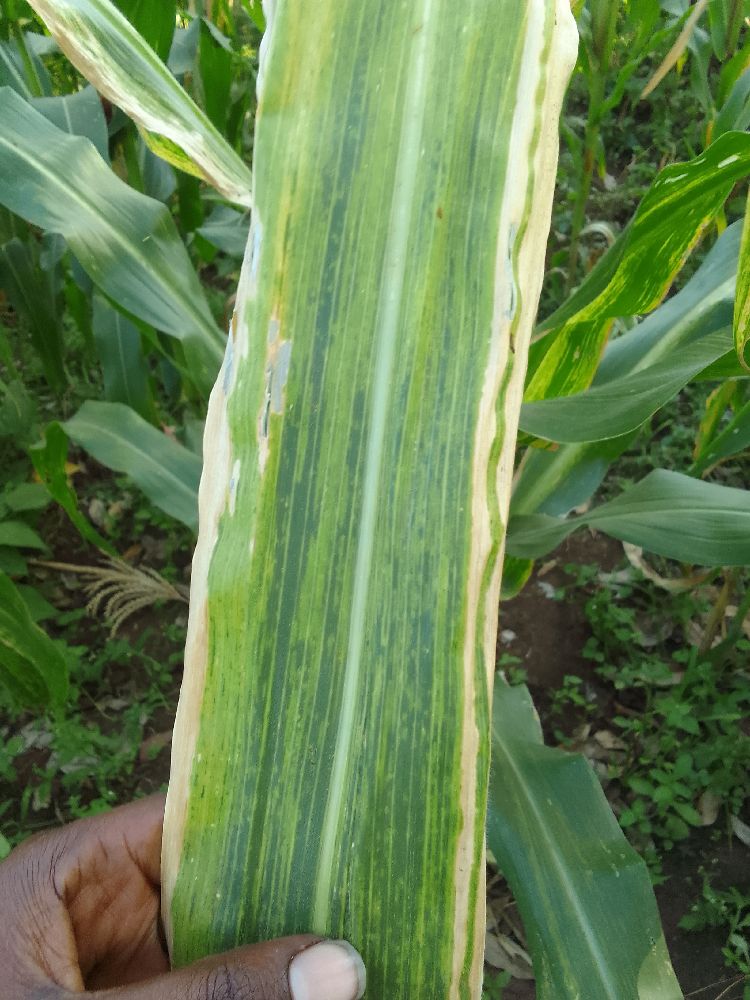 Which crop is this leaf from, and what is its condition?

maize, maize lethal necrosis
